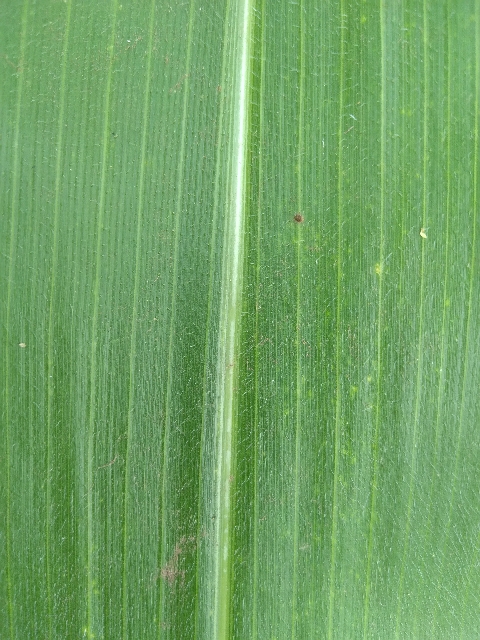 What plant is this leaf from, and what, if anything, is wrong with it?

maize, healthy
